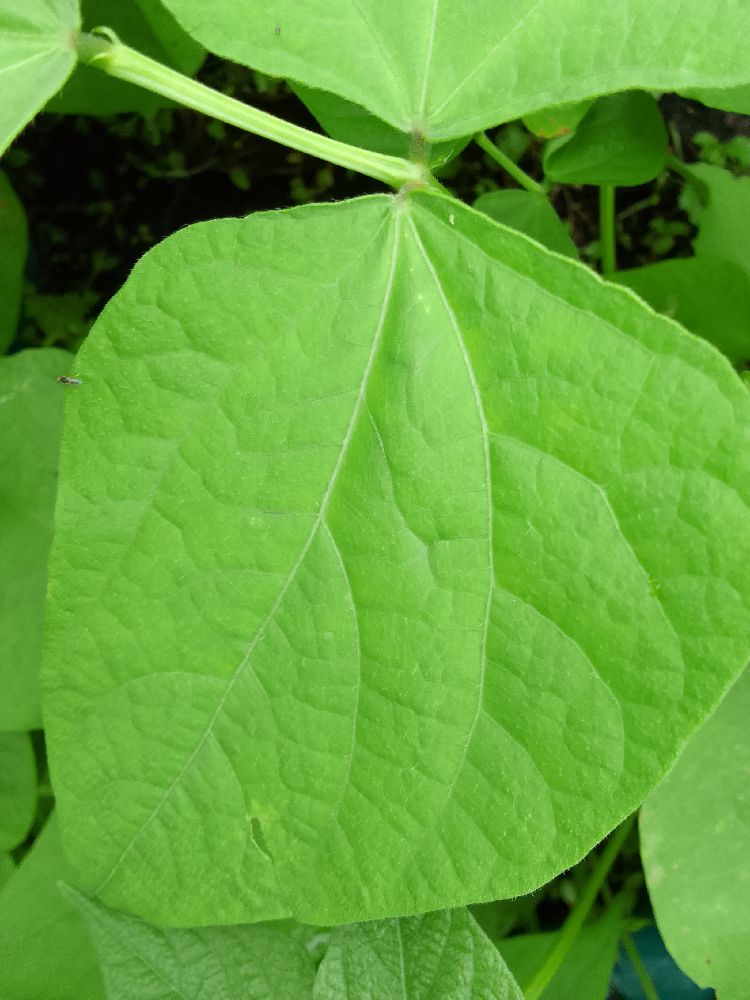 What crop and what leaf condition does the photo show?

common bean, healthy
